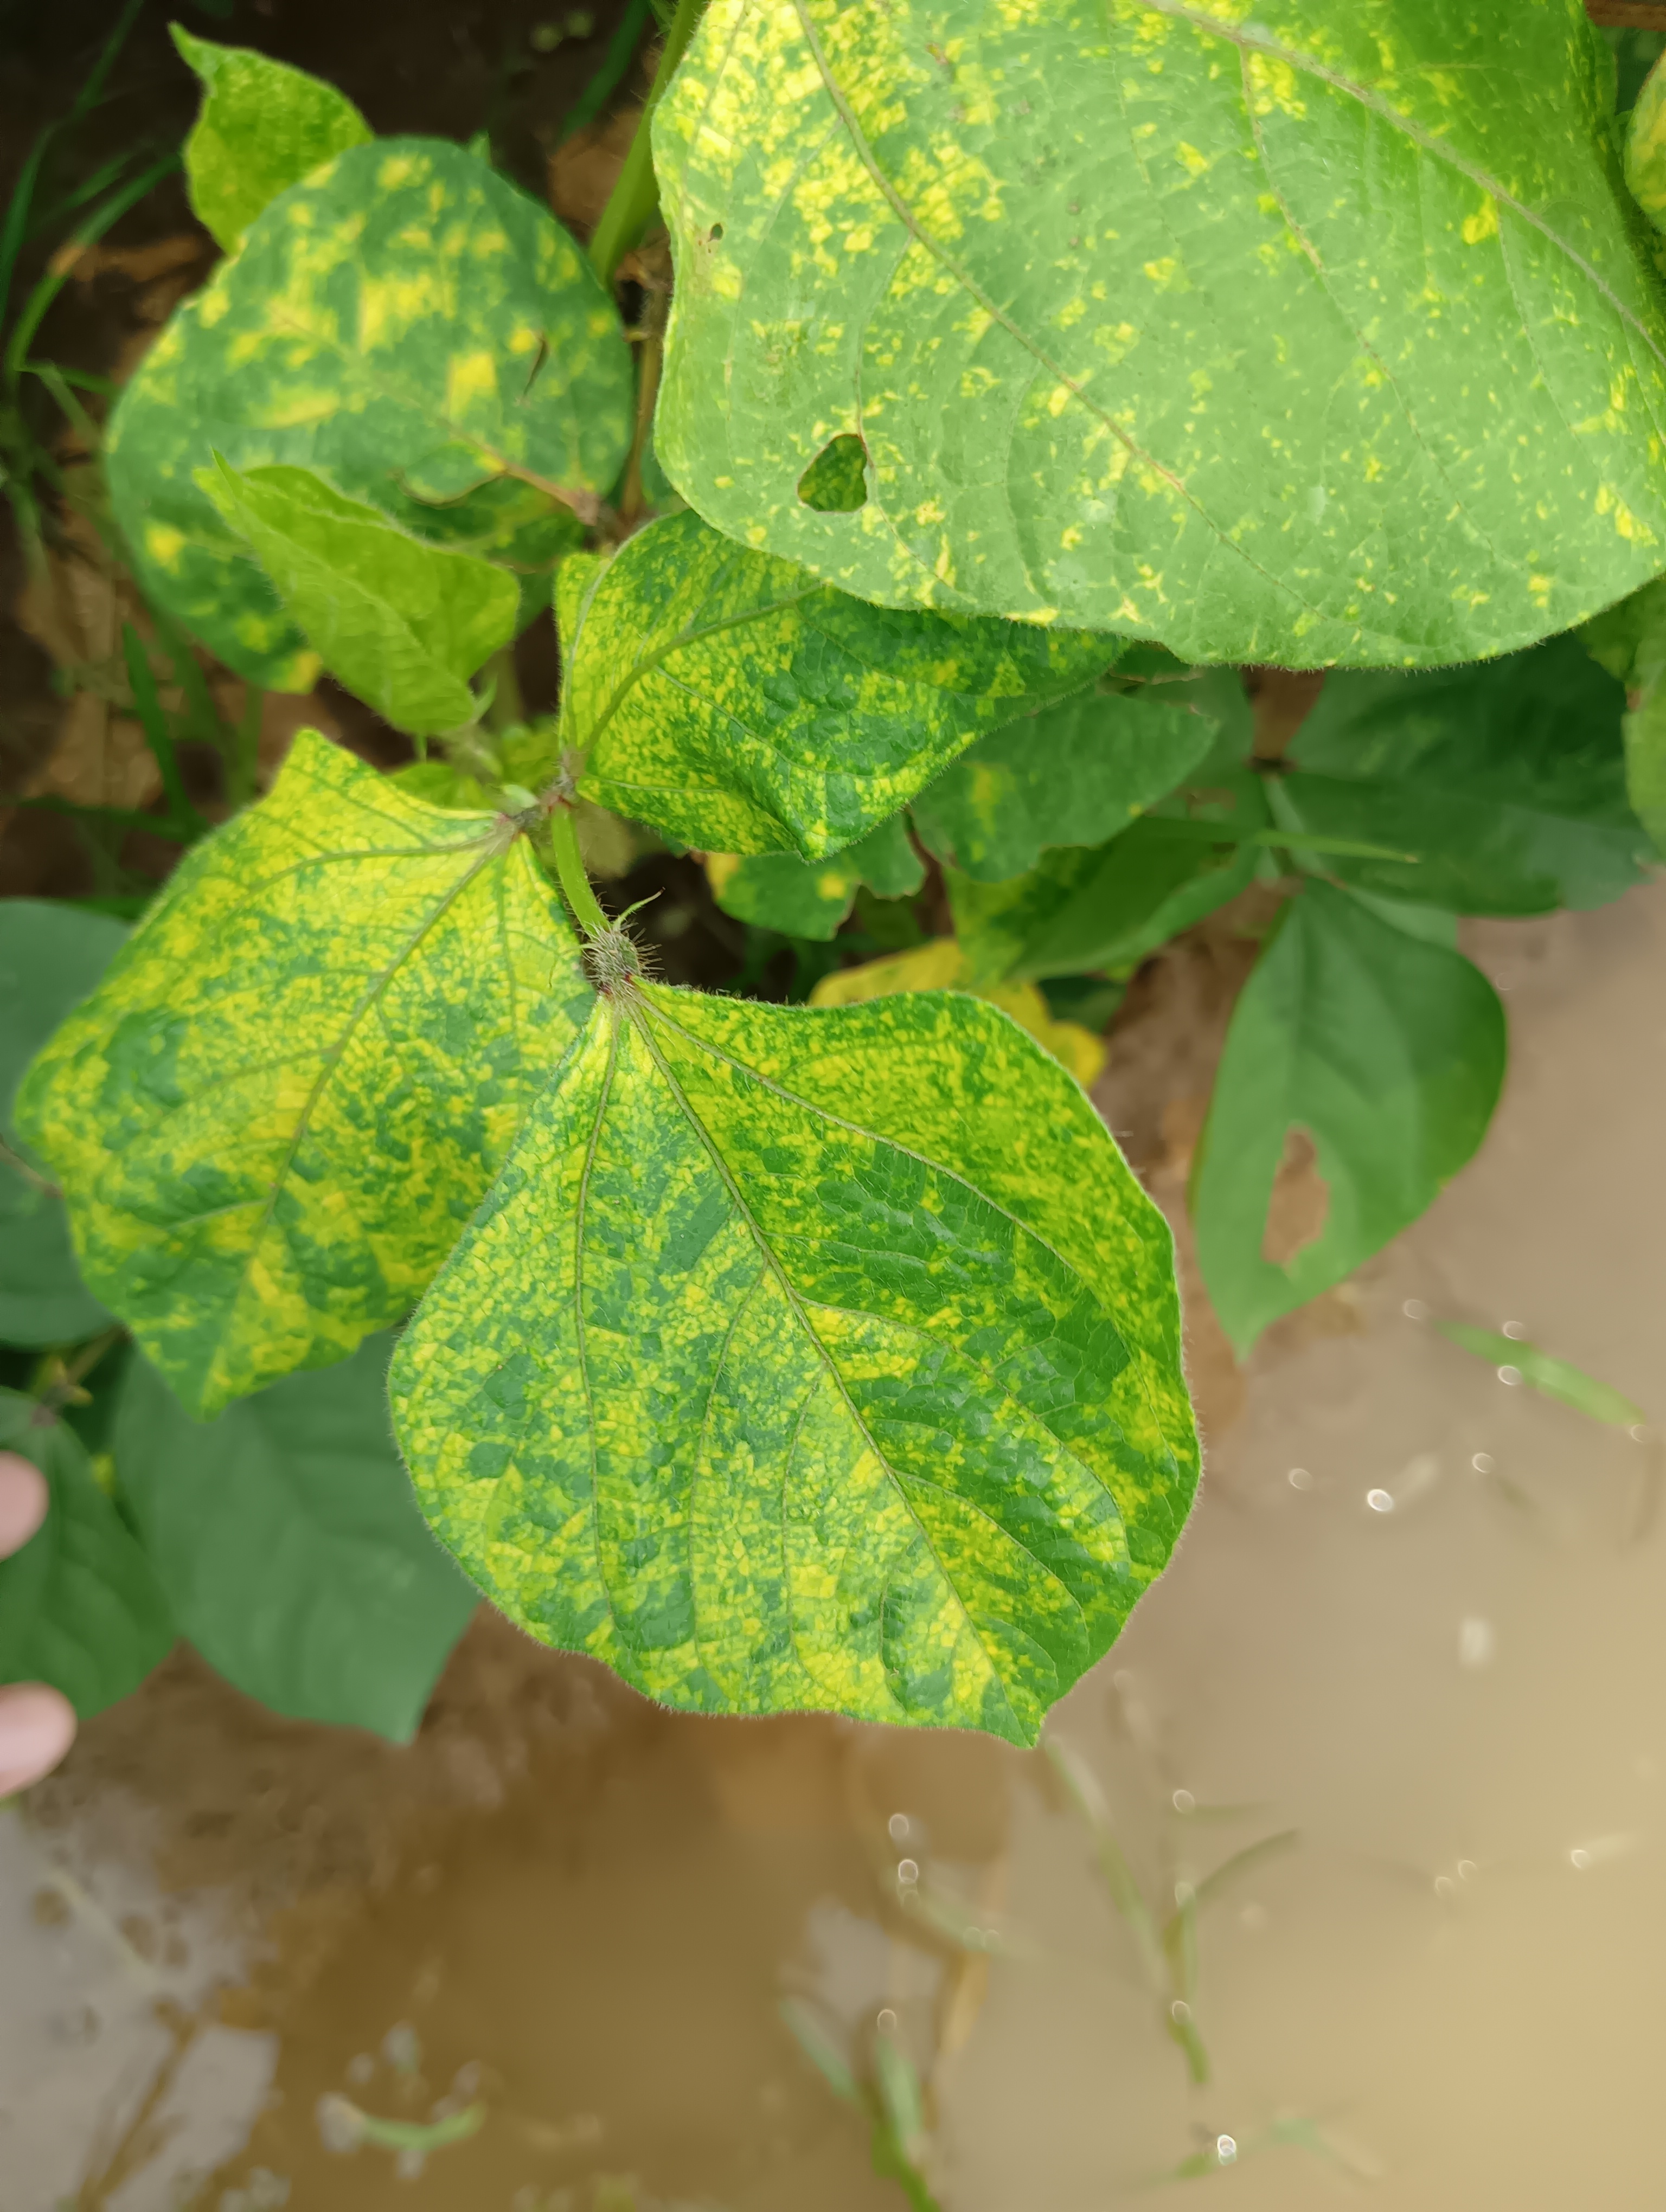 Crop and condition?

mungbean, yellow mosaic
